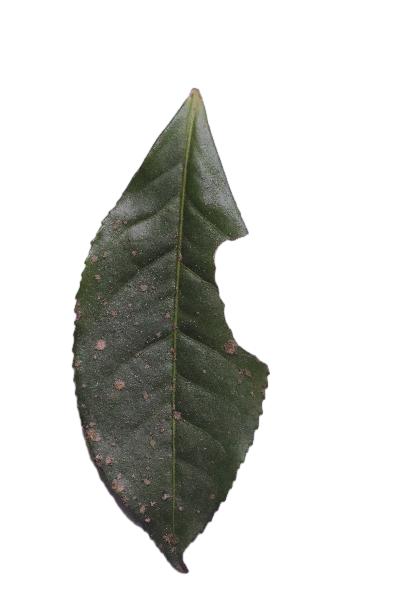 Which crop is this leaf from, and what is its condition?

tea, algal leaf
